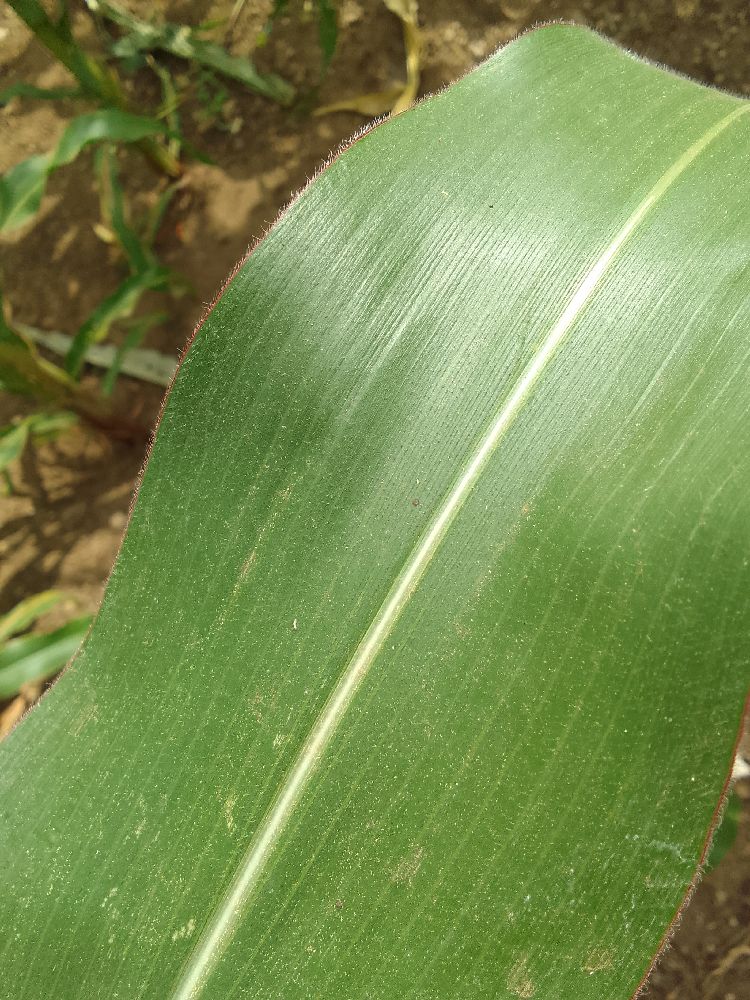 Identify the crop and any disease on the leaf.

maize, healthy
